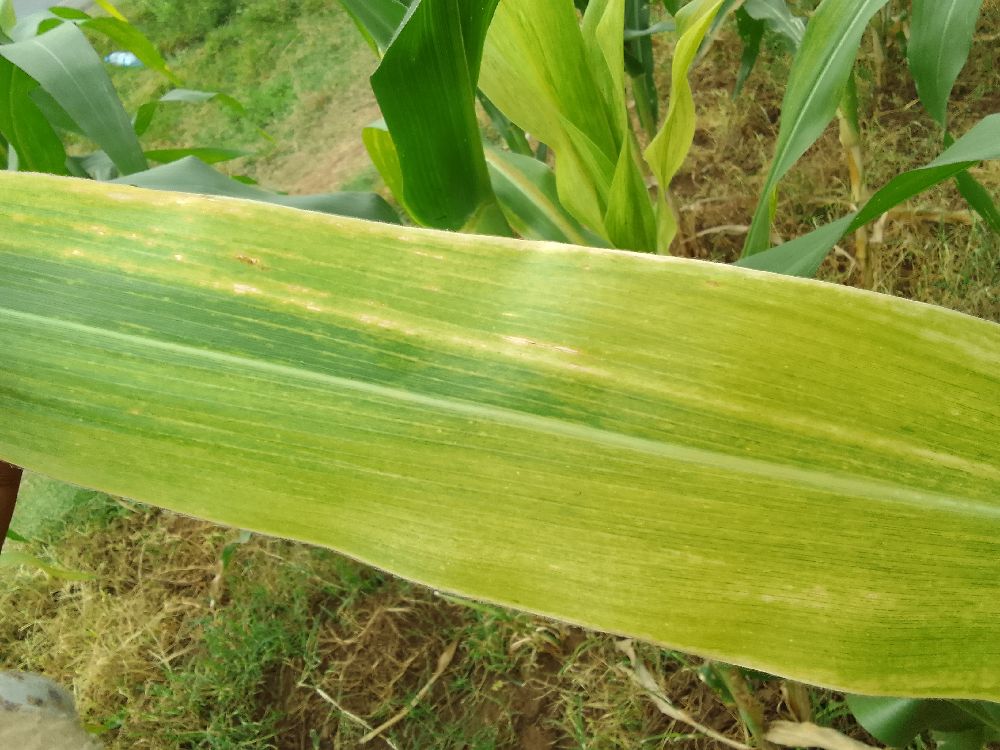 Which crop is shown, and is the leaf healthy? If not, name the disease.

maize, maize lethal necrosis
